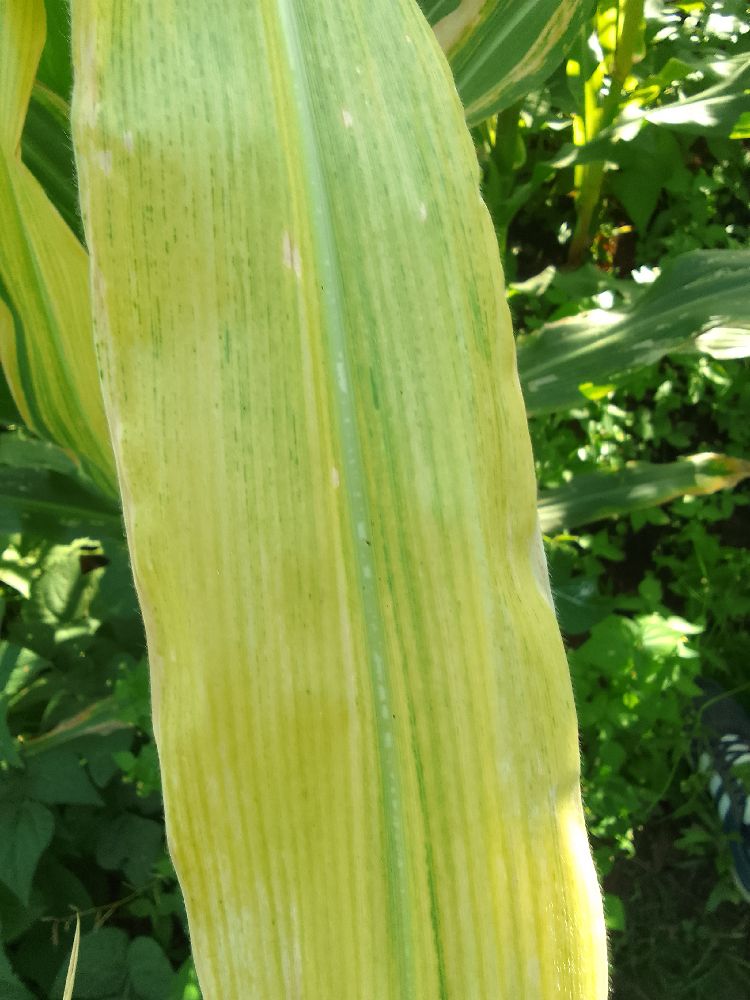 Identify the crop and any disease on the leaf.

maize, maize lethal necrosis
